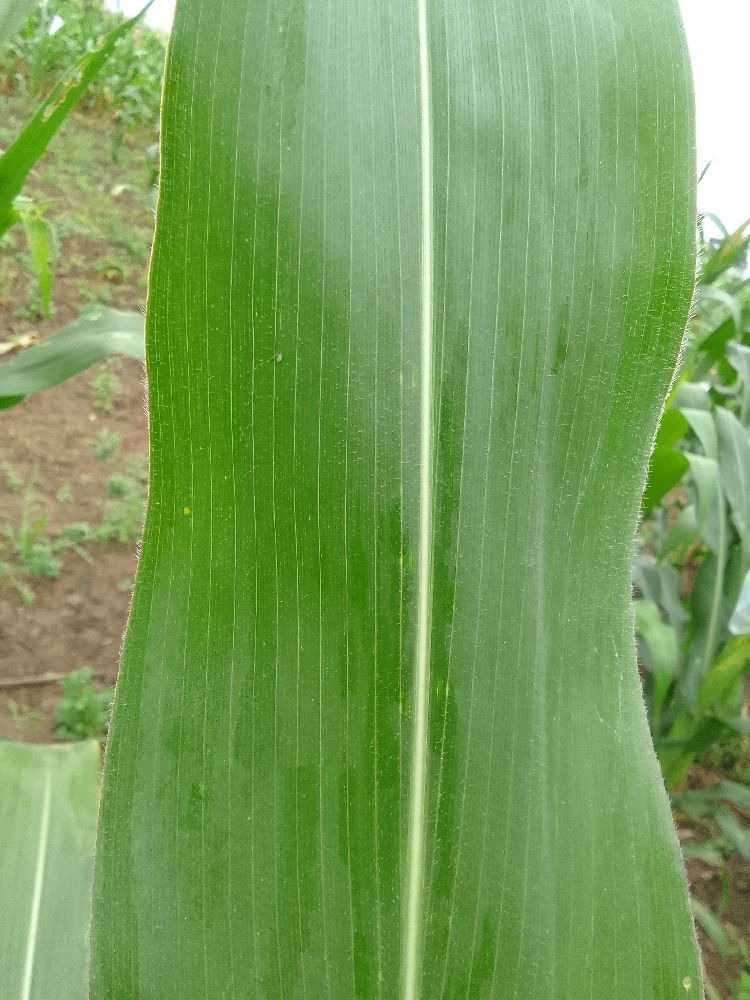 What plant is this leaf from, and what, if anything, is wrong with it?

maize, healthy
